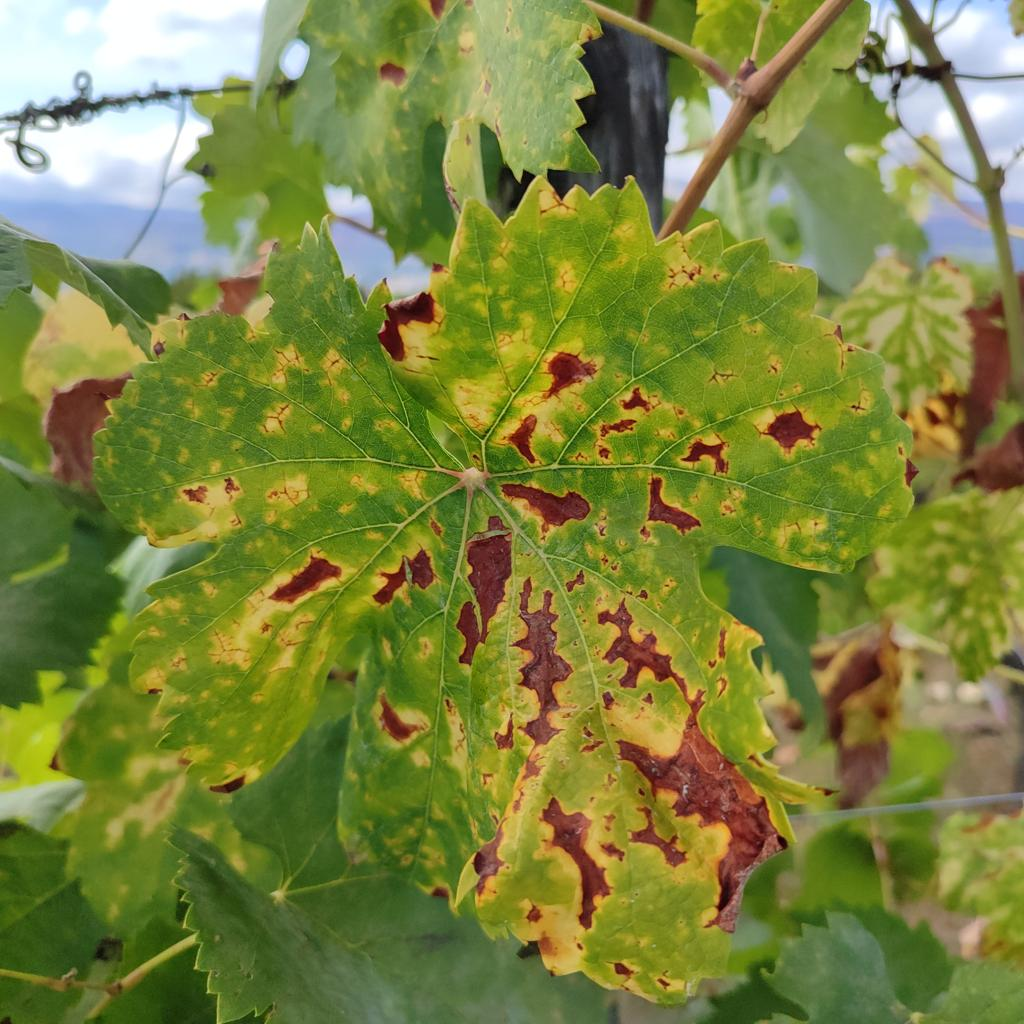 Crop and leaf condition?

grapevine, esca complex
